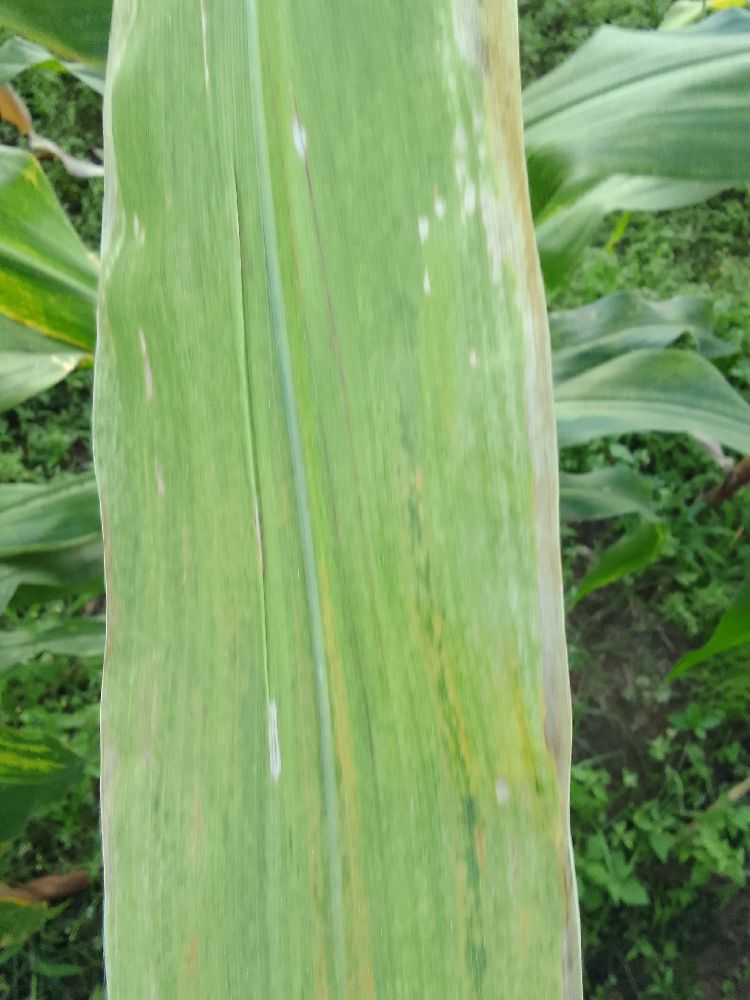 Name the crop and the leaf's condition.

maize, maize lethal necrosis
